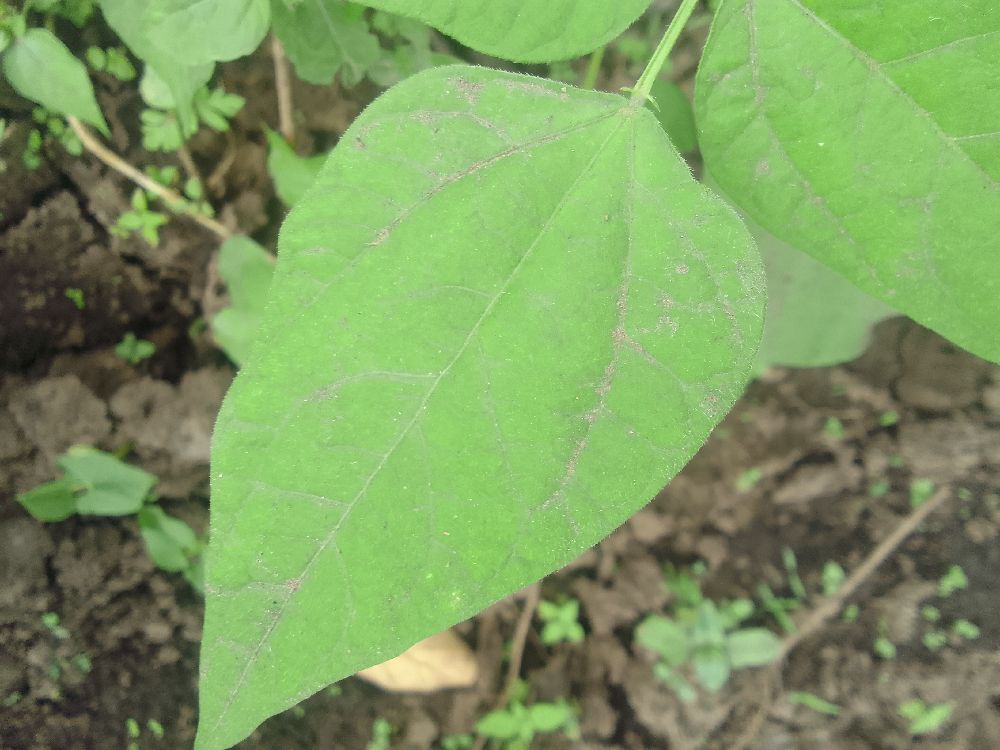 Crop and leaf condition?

common bean, healthy
